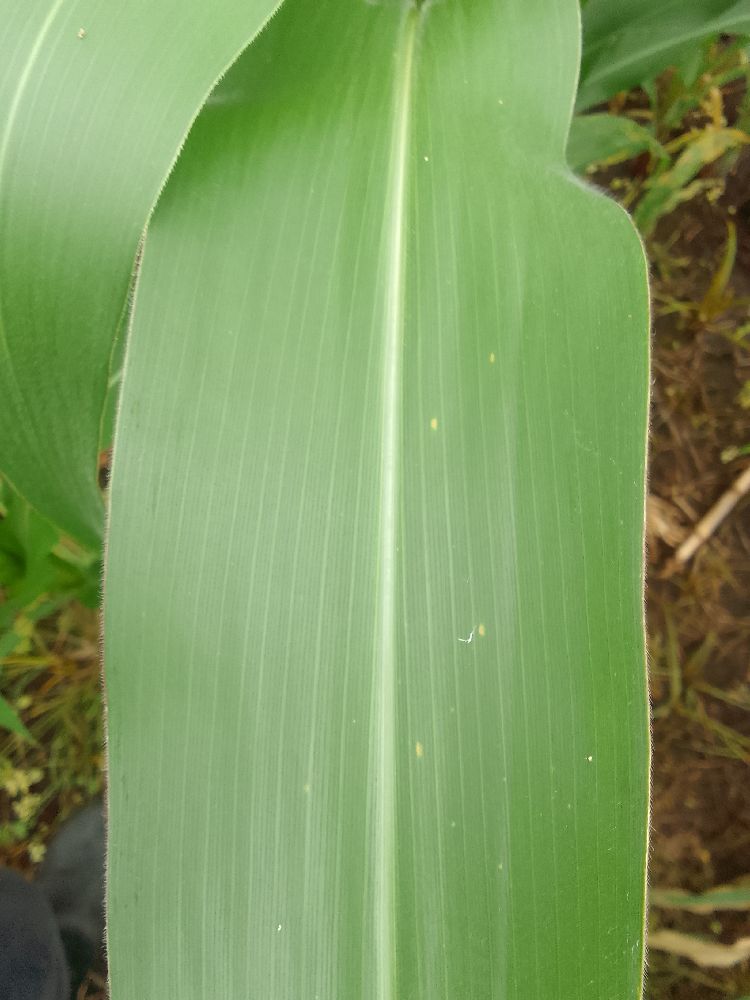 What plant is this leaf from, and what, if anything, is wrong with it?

maize, healthy
